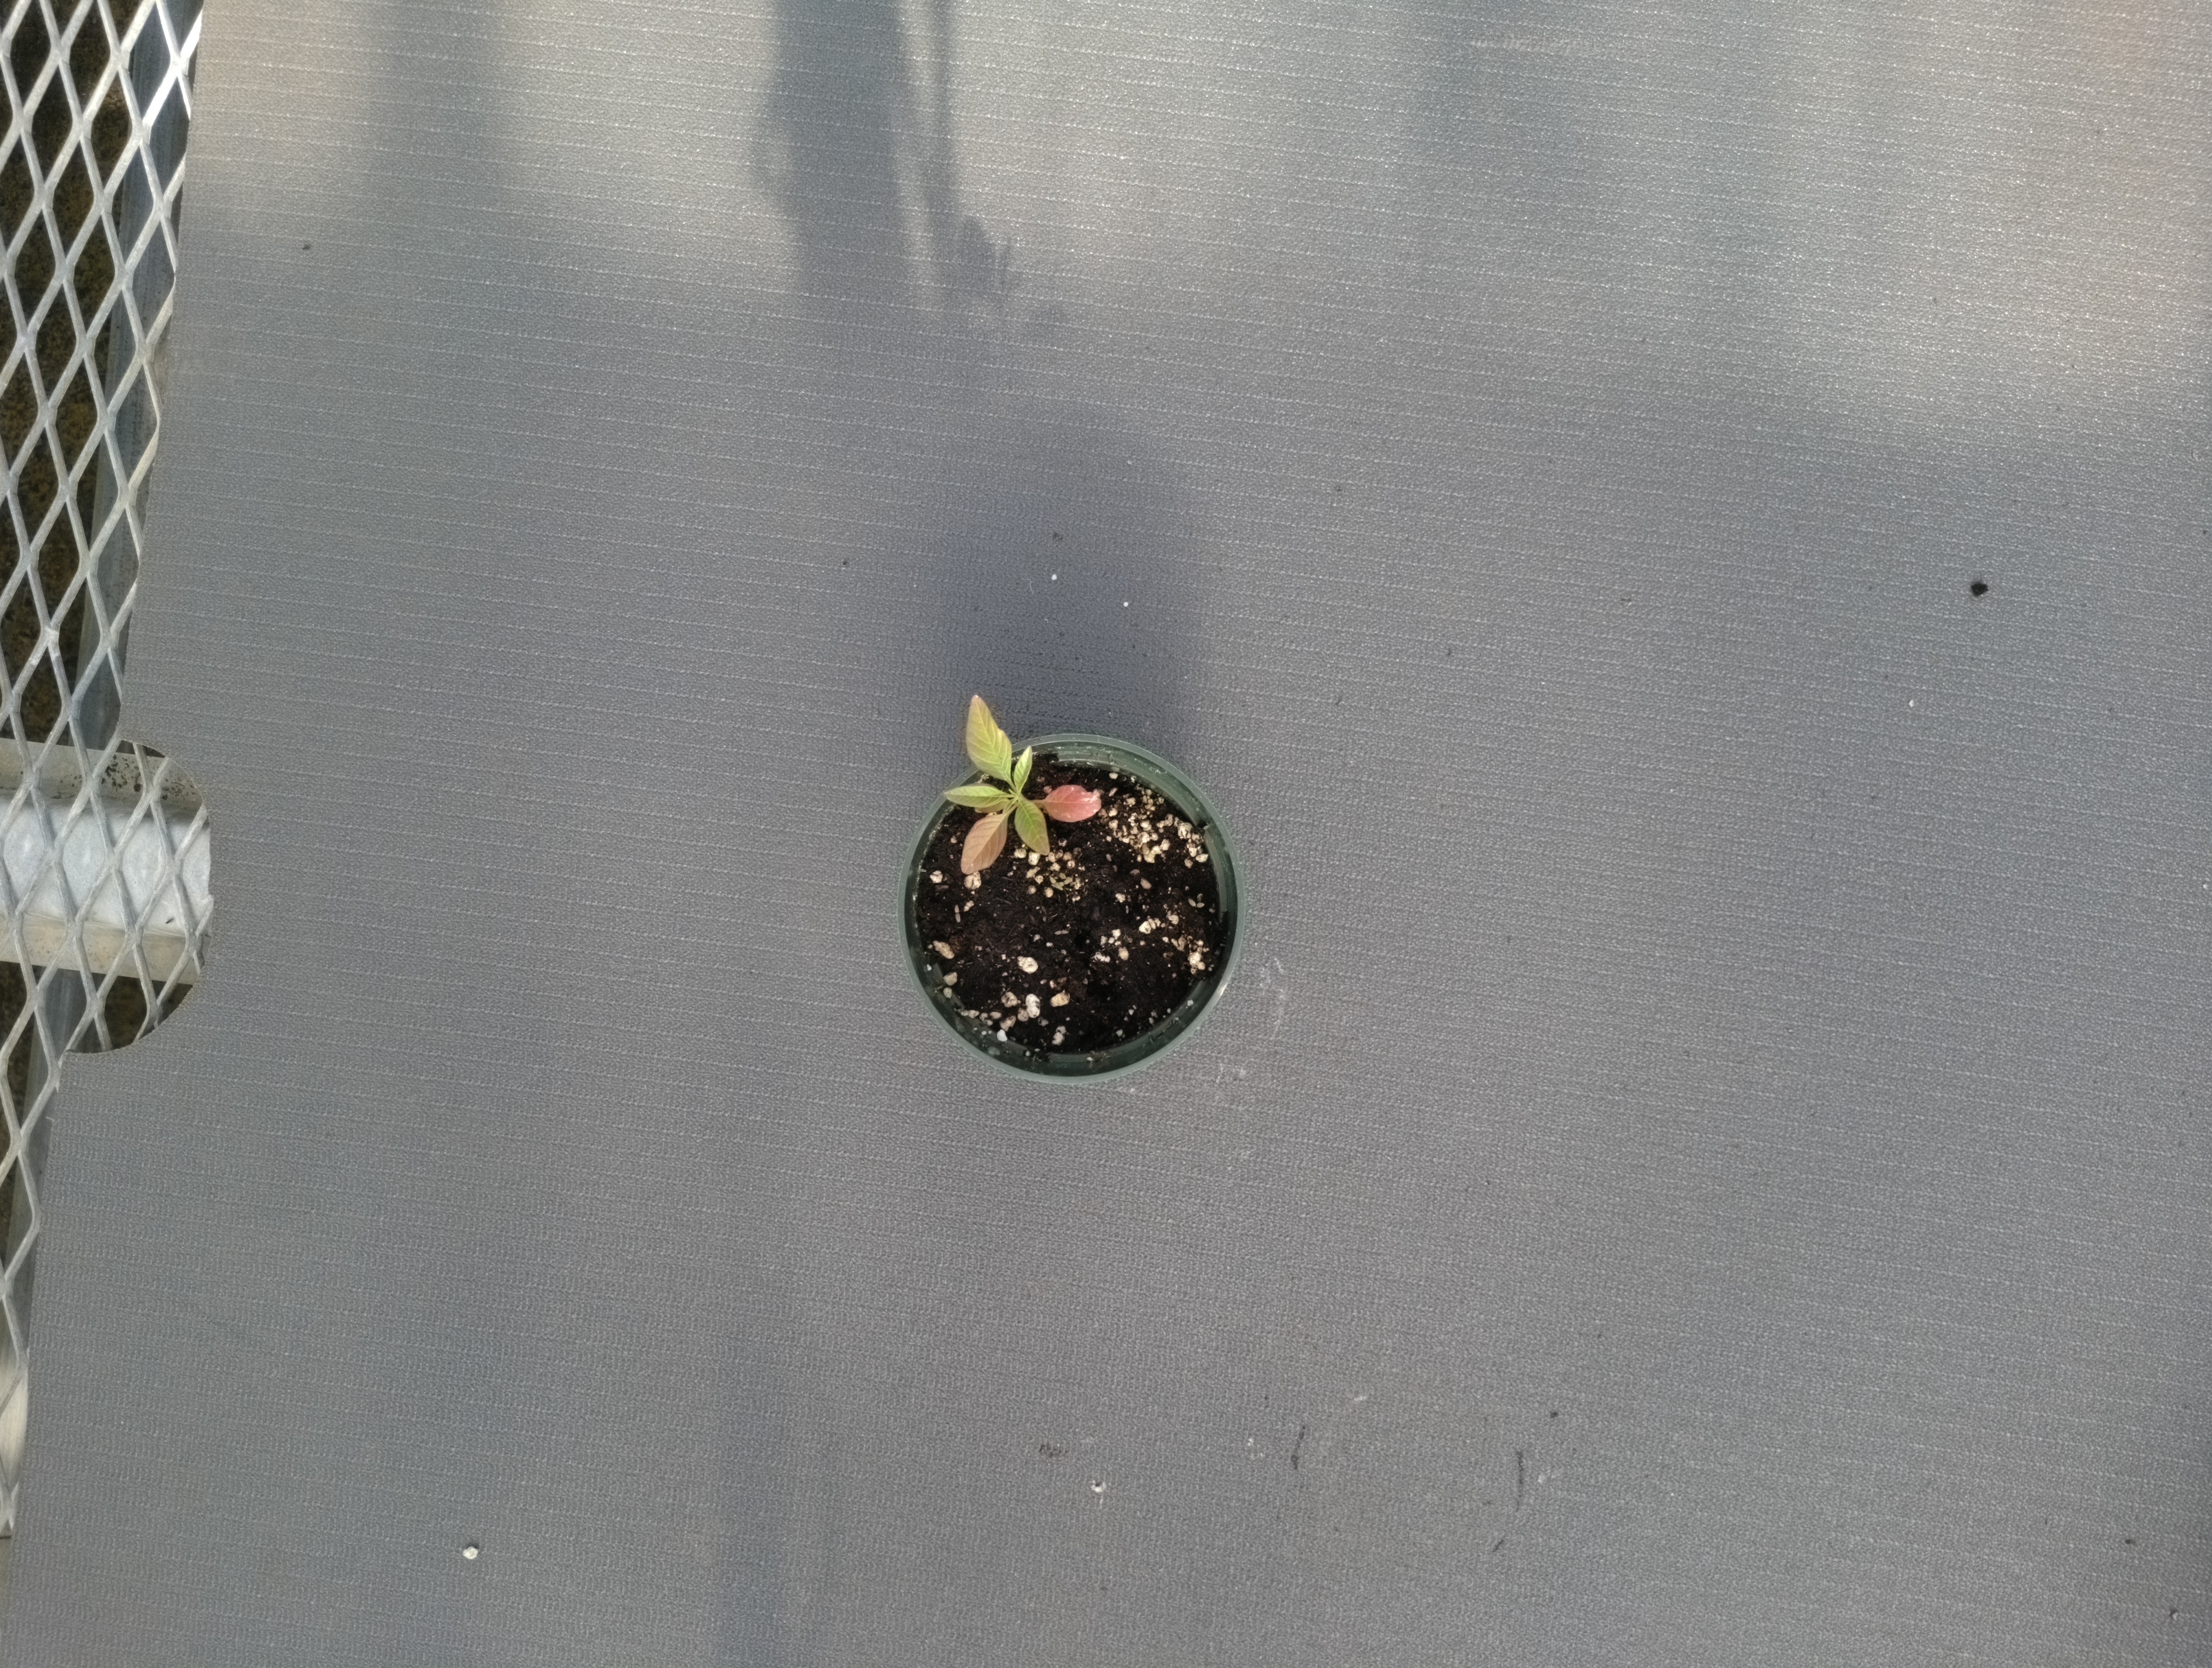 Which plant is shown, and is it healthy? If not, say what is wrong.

waterhemp, healthy untreated
